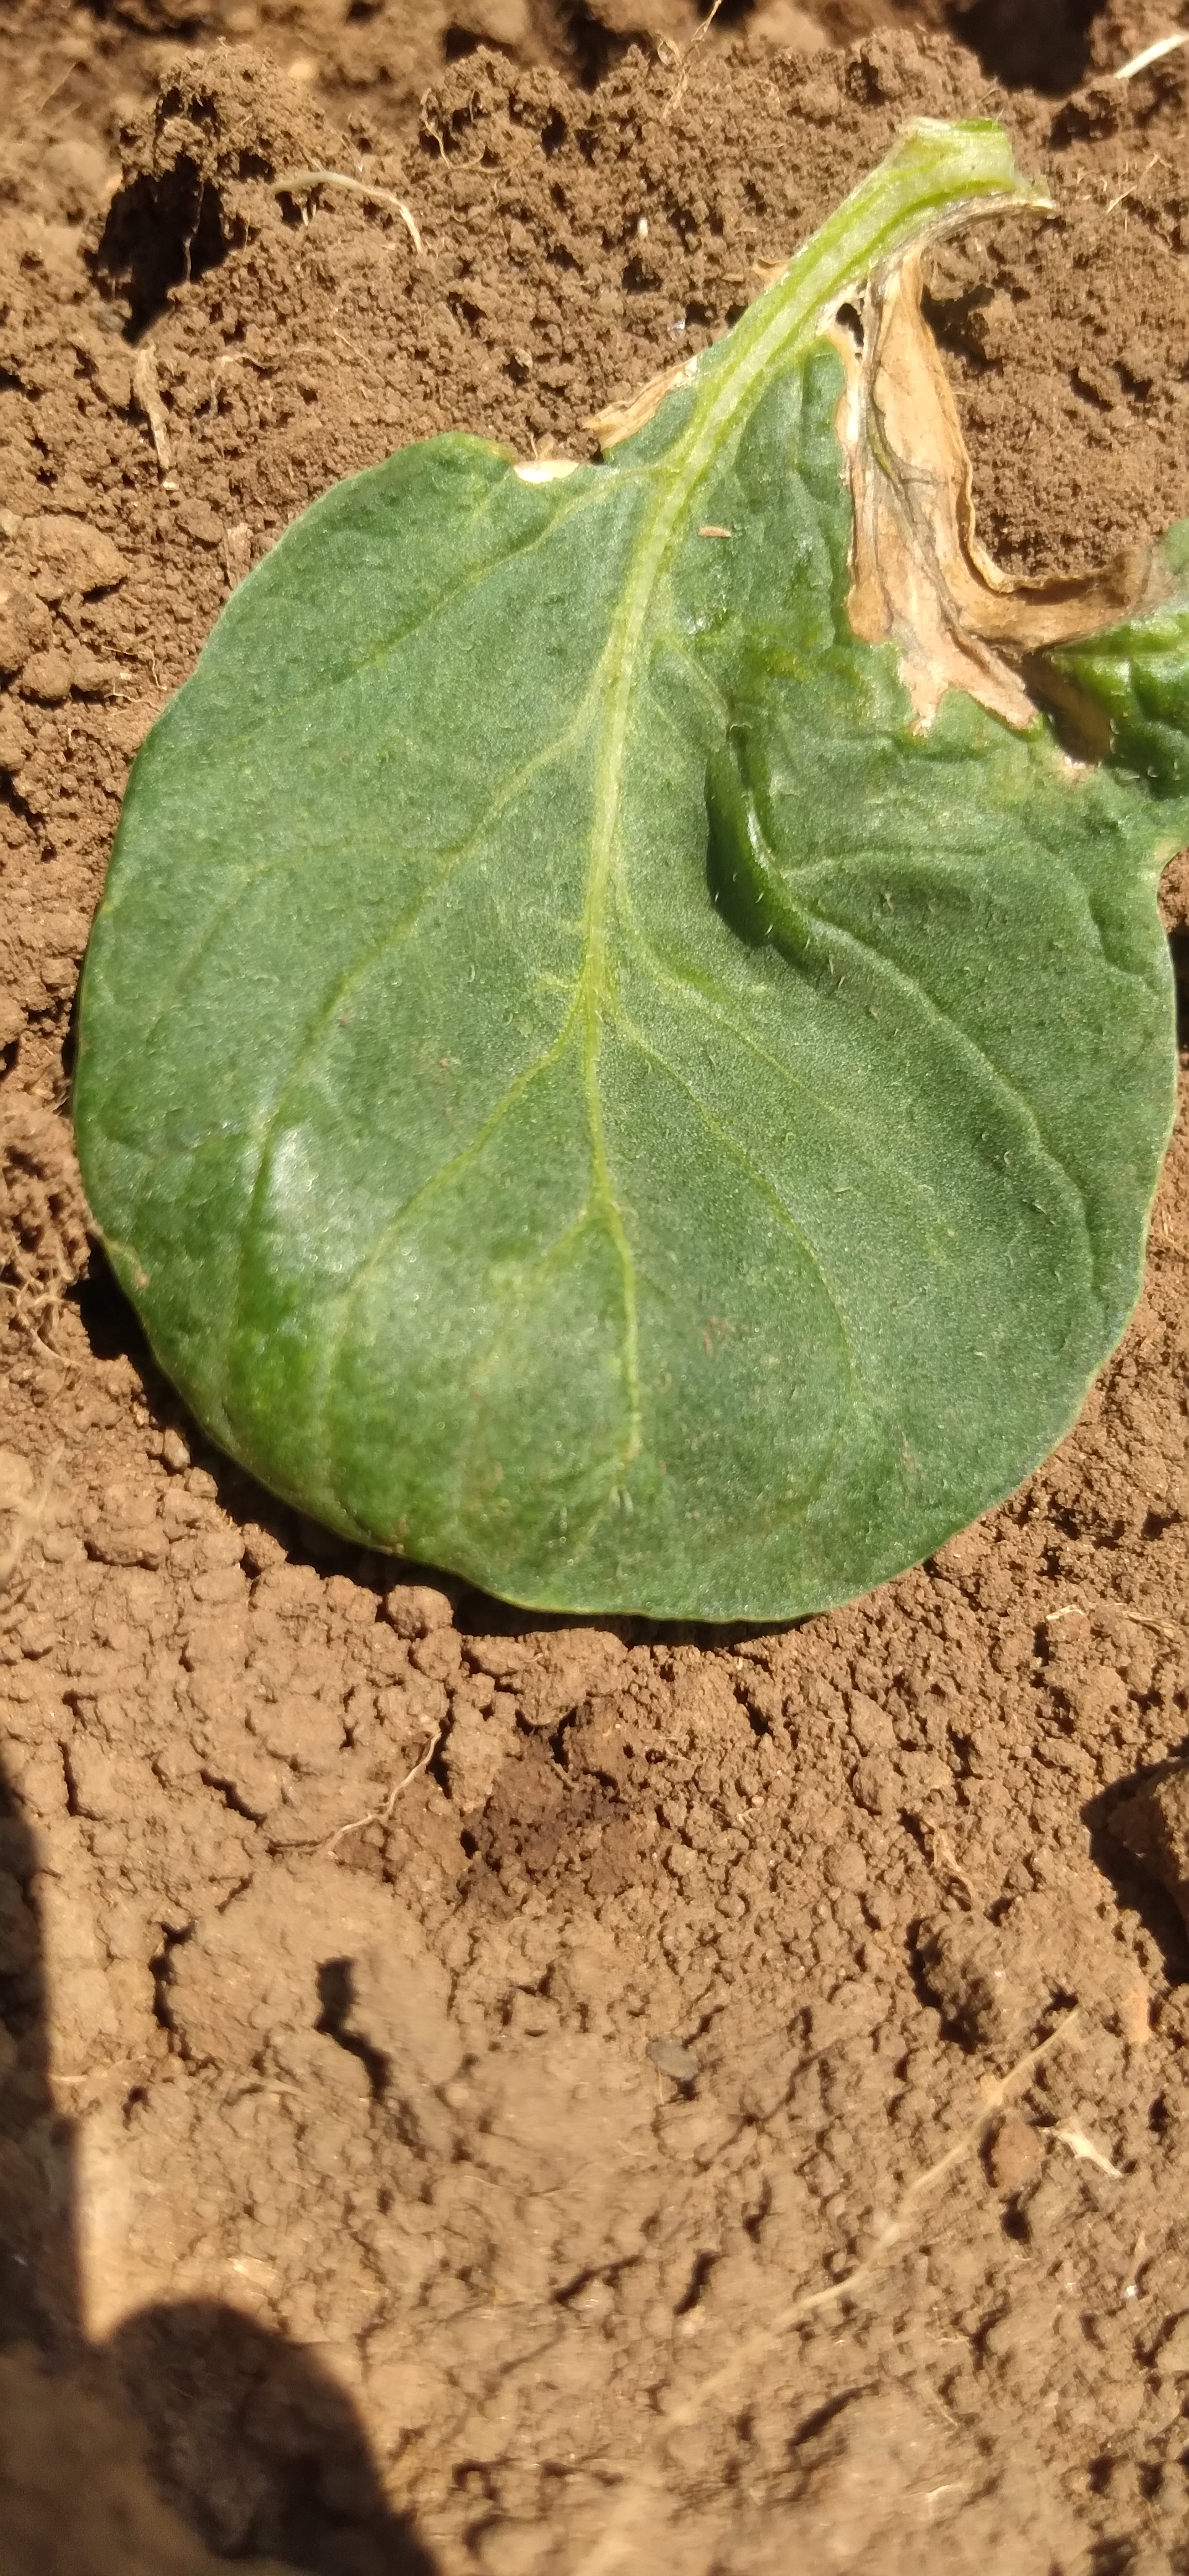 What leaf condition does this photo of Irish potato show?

early blight
